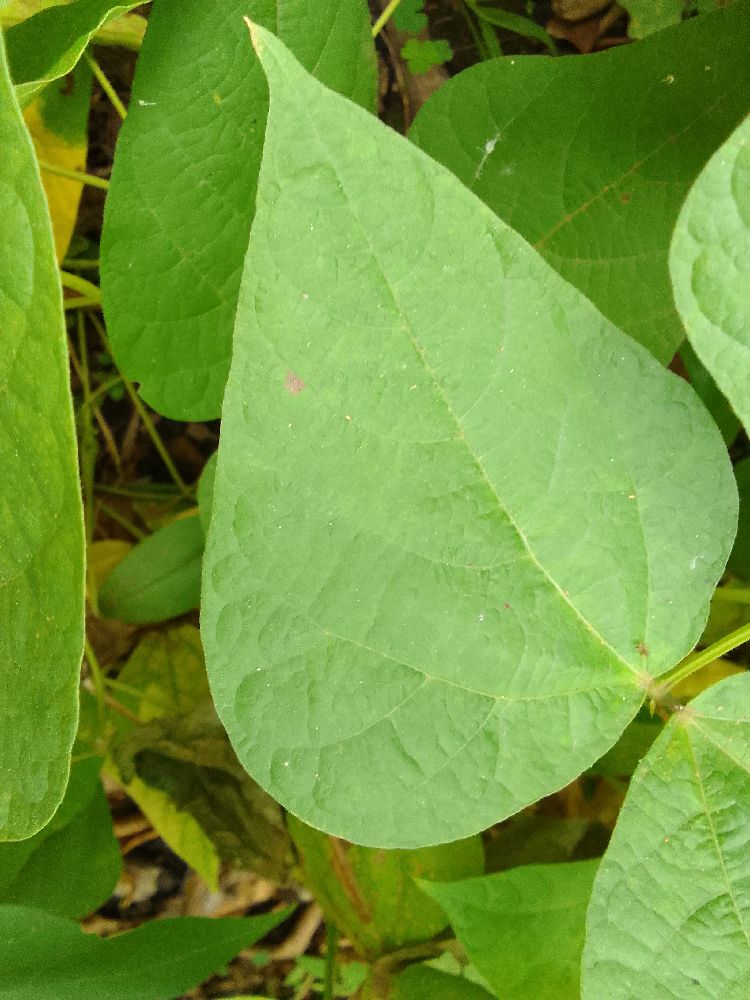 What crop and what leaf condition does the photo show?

common bean, healthy
